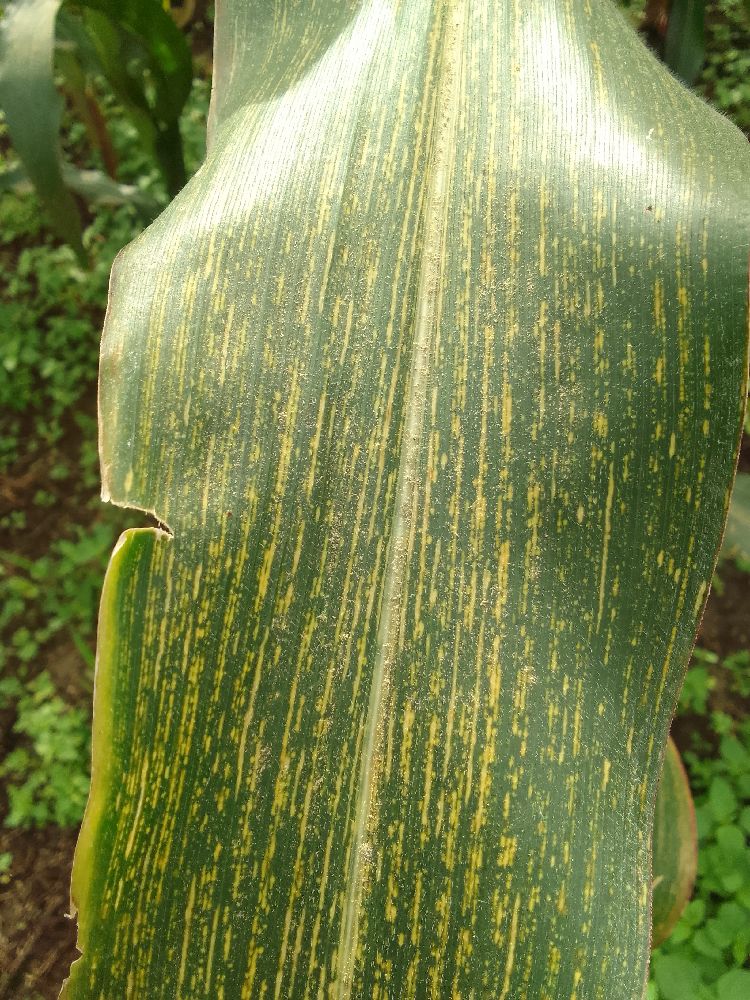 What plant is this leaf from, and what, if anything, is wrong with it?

maize, maize streak virus
